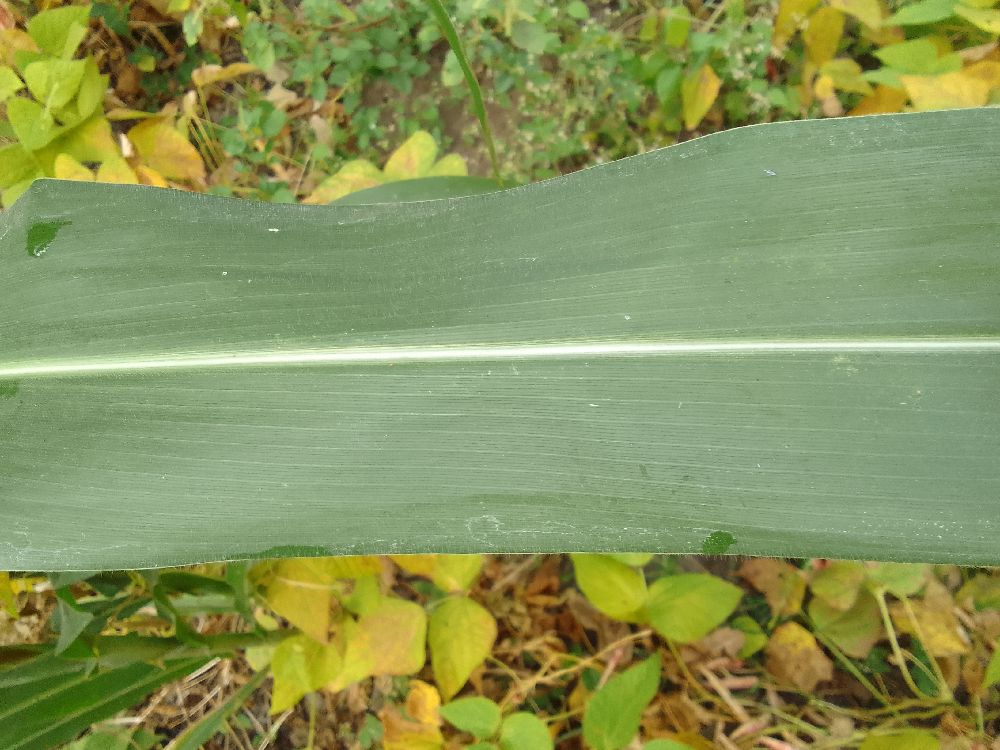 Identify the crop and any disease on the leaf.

maize, healthy
